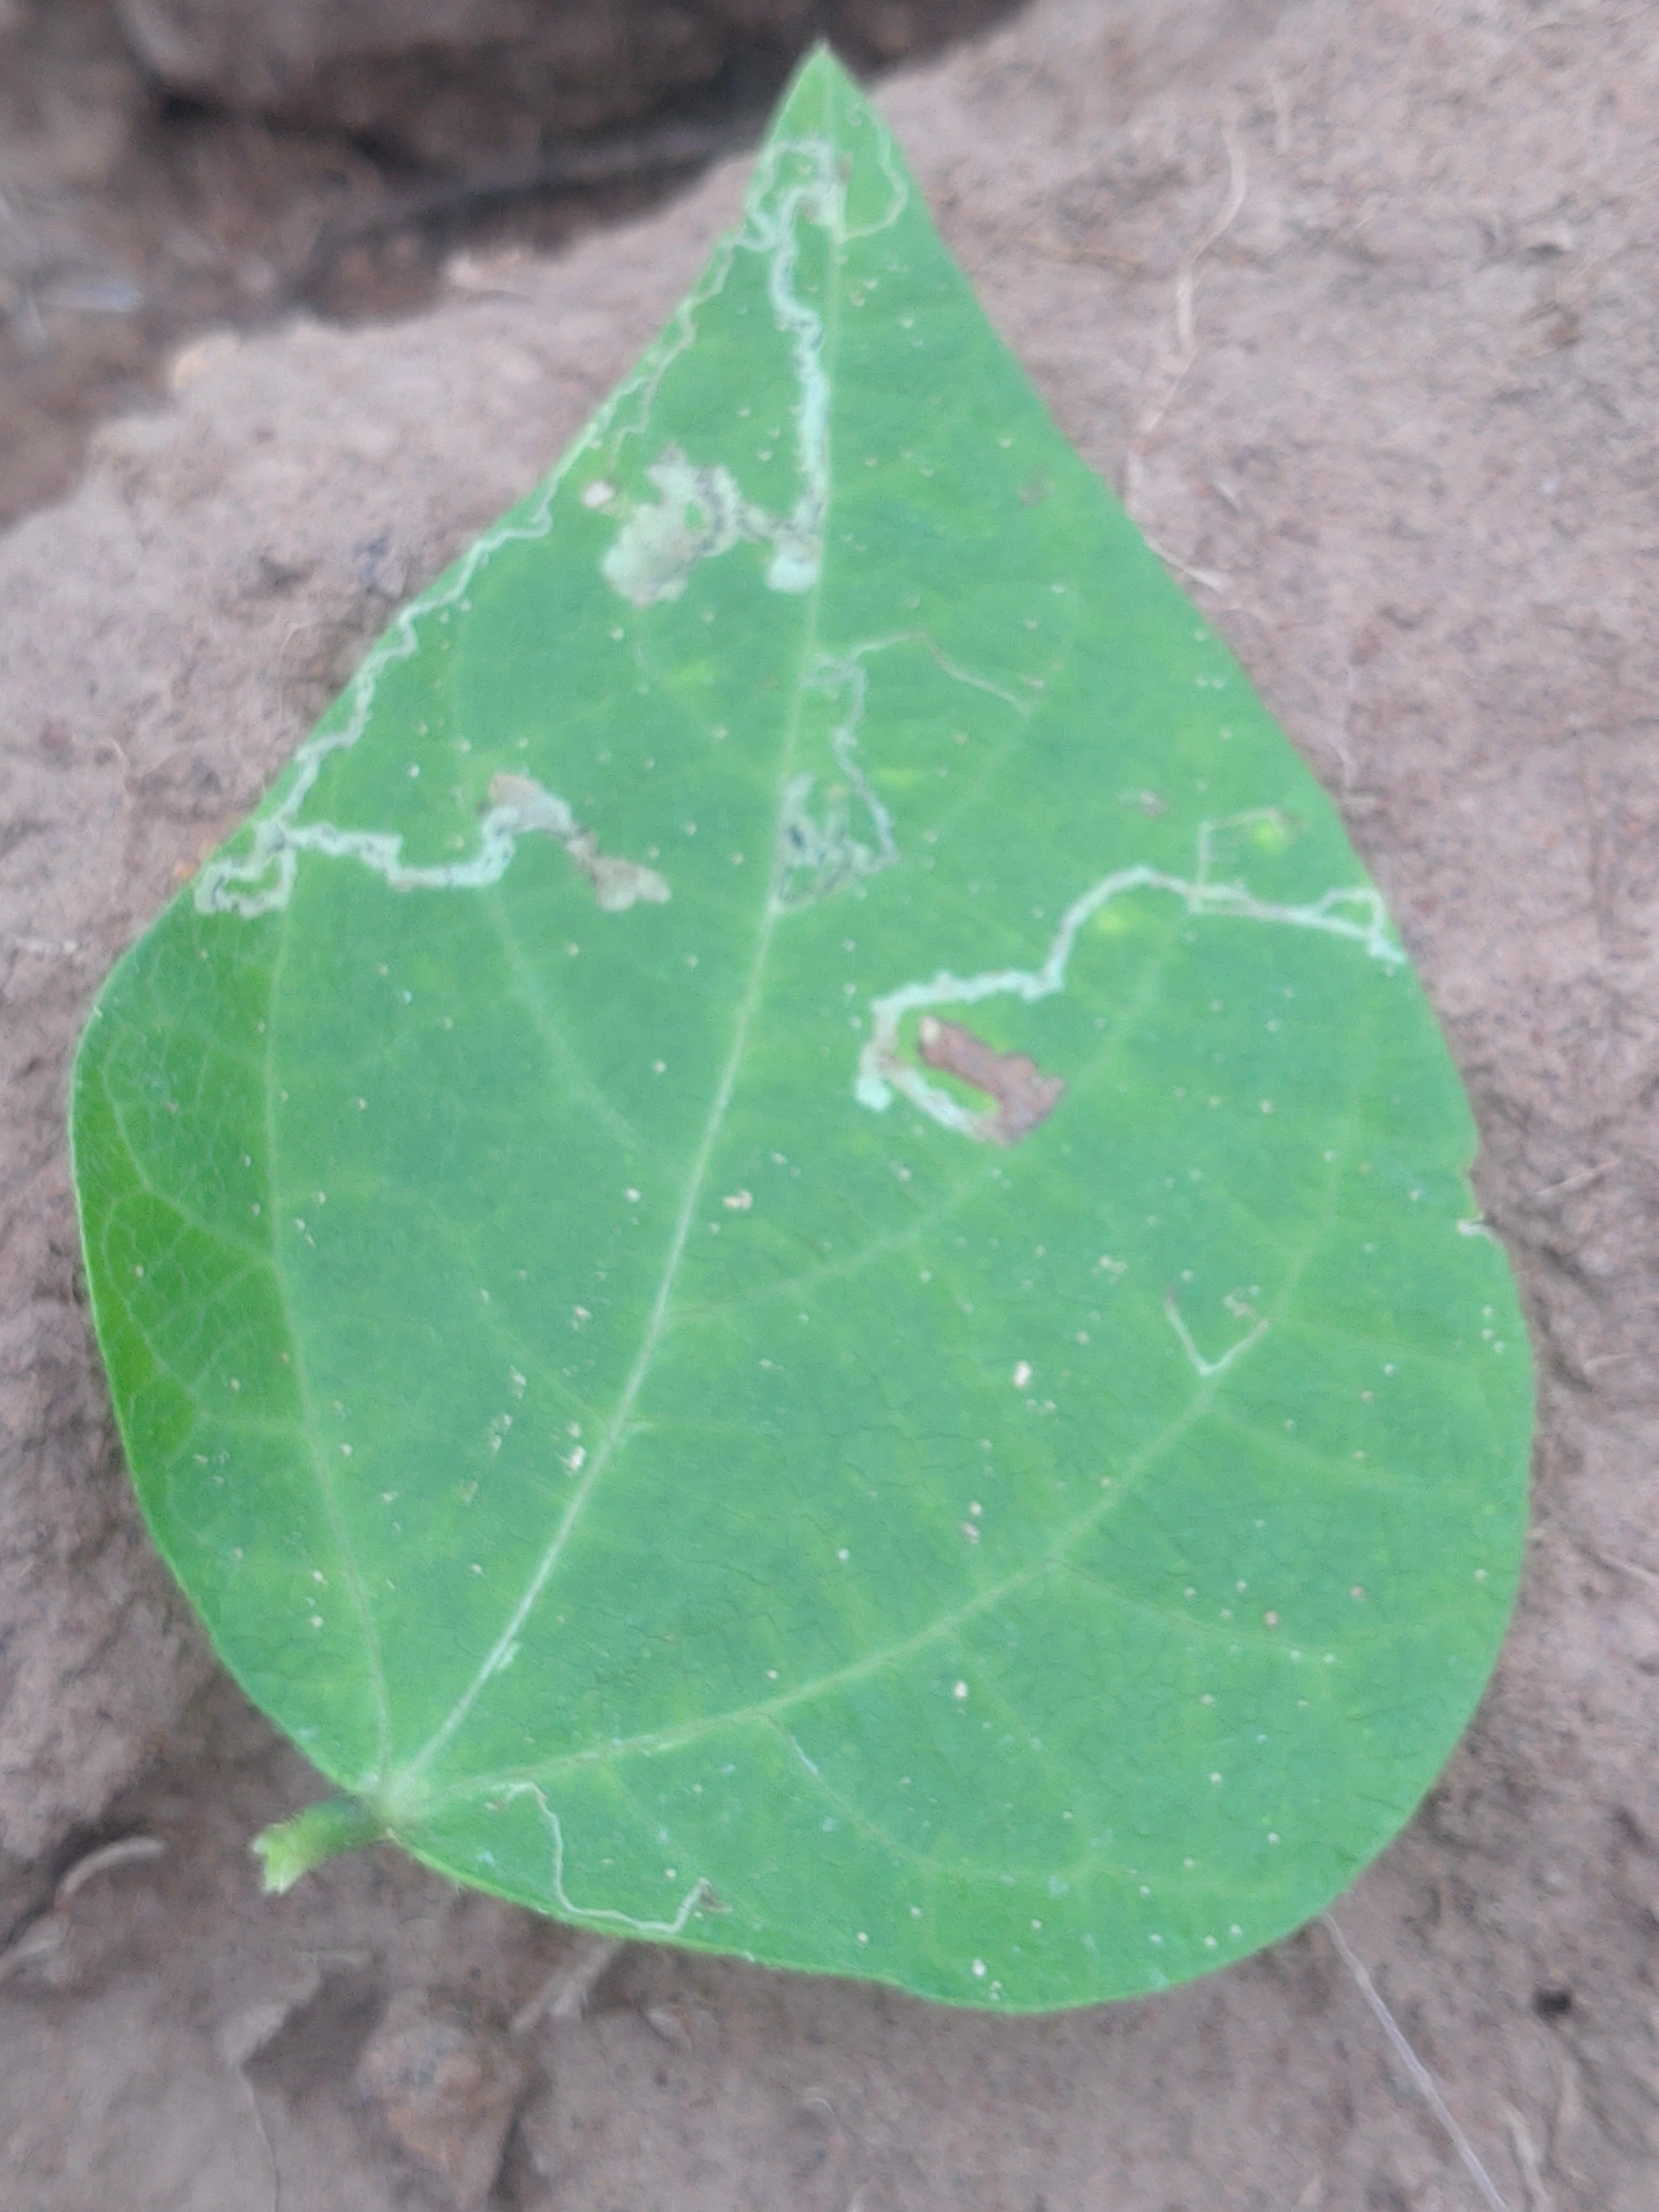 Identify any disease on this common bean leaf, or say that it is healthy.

anthracnose
